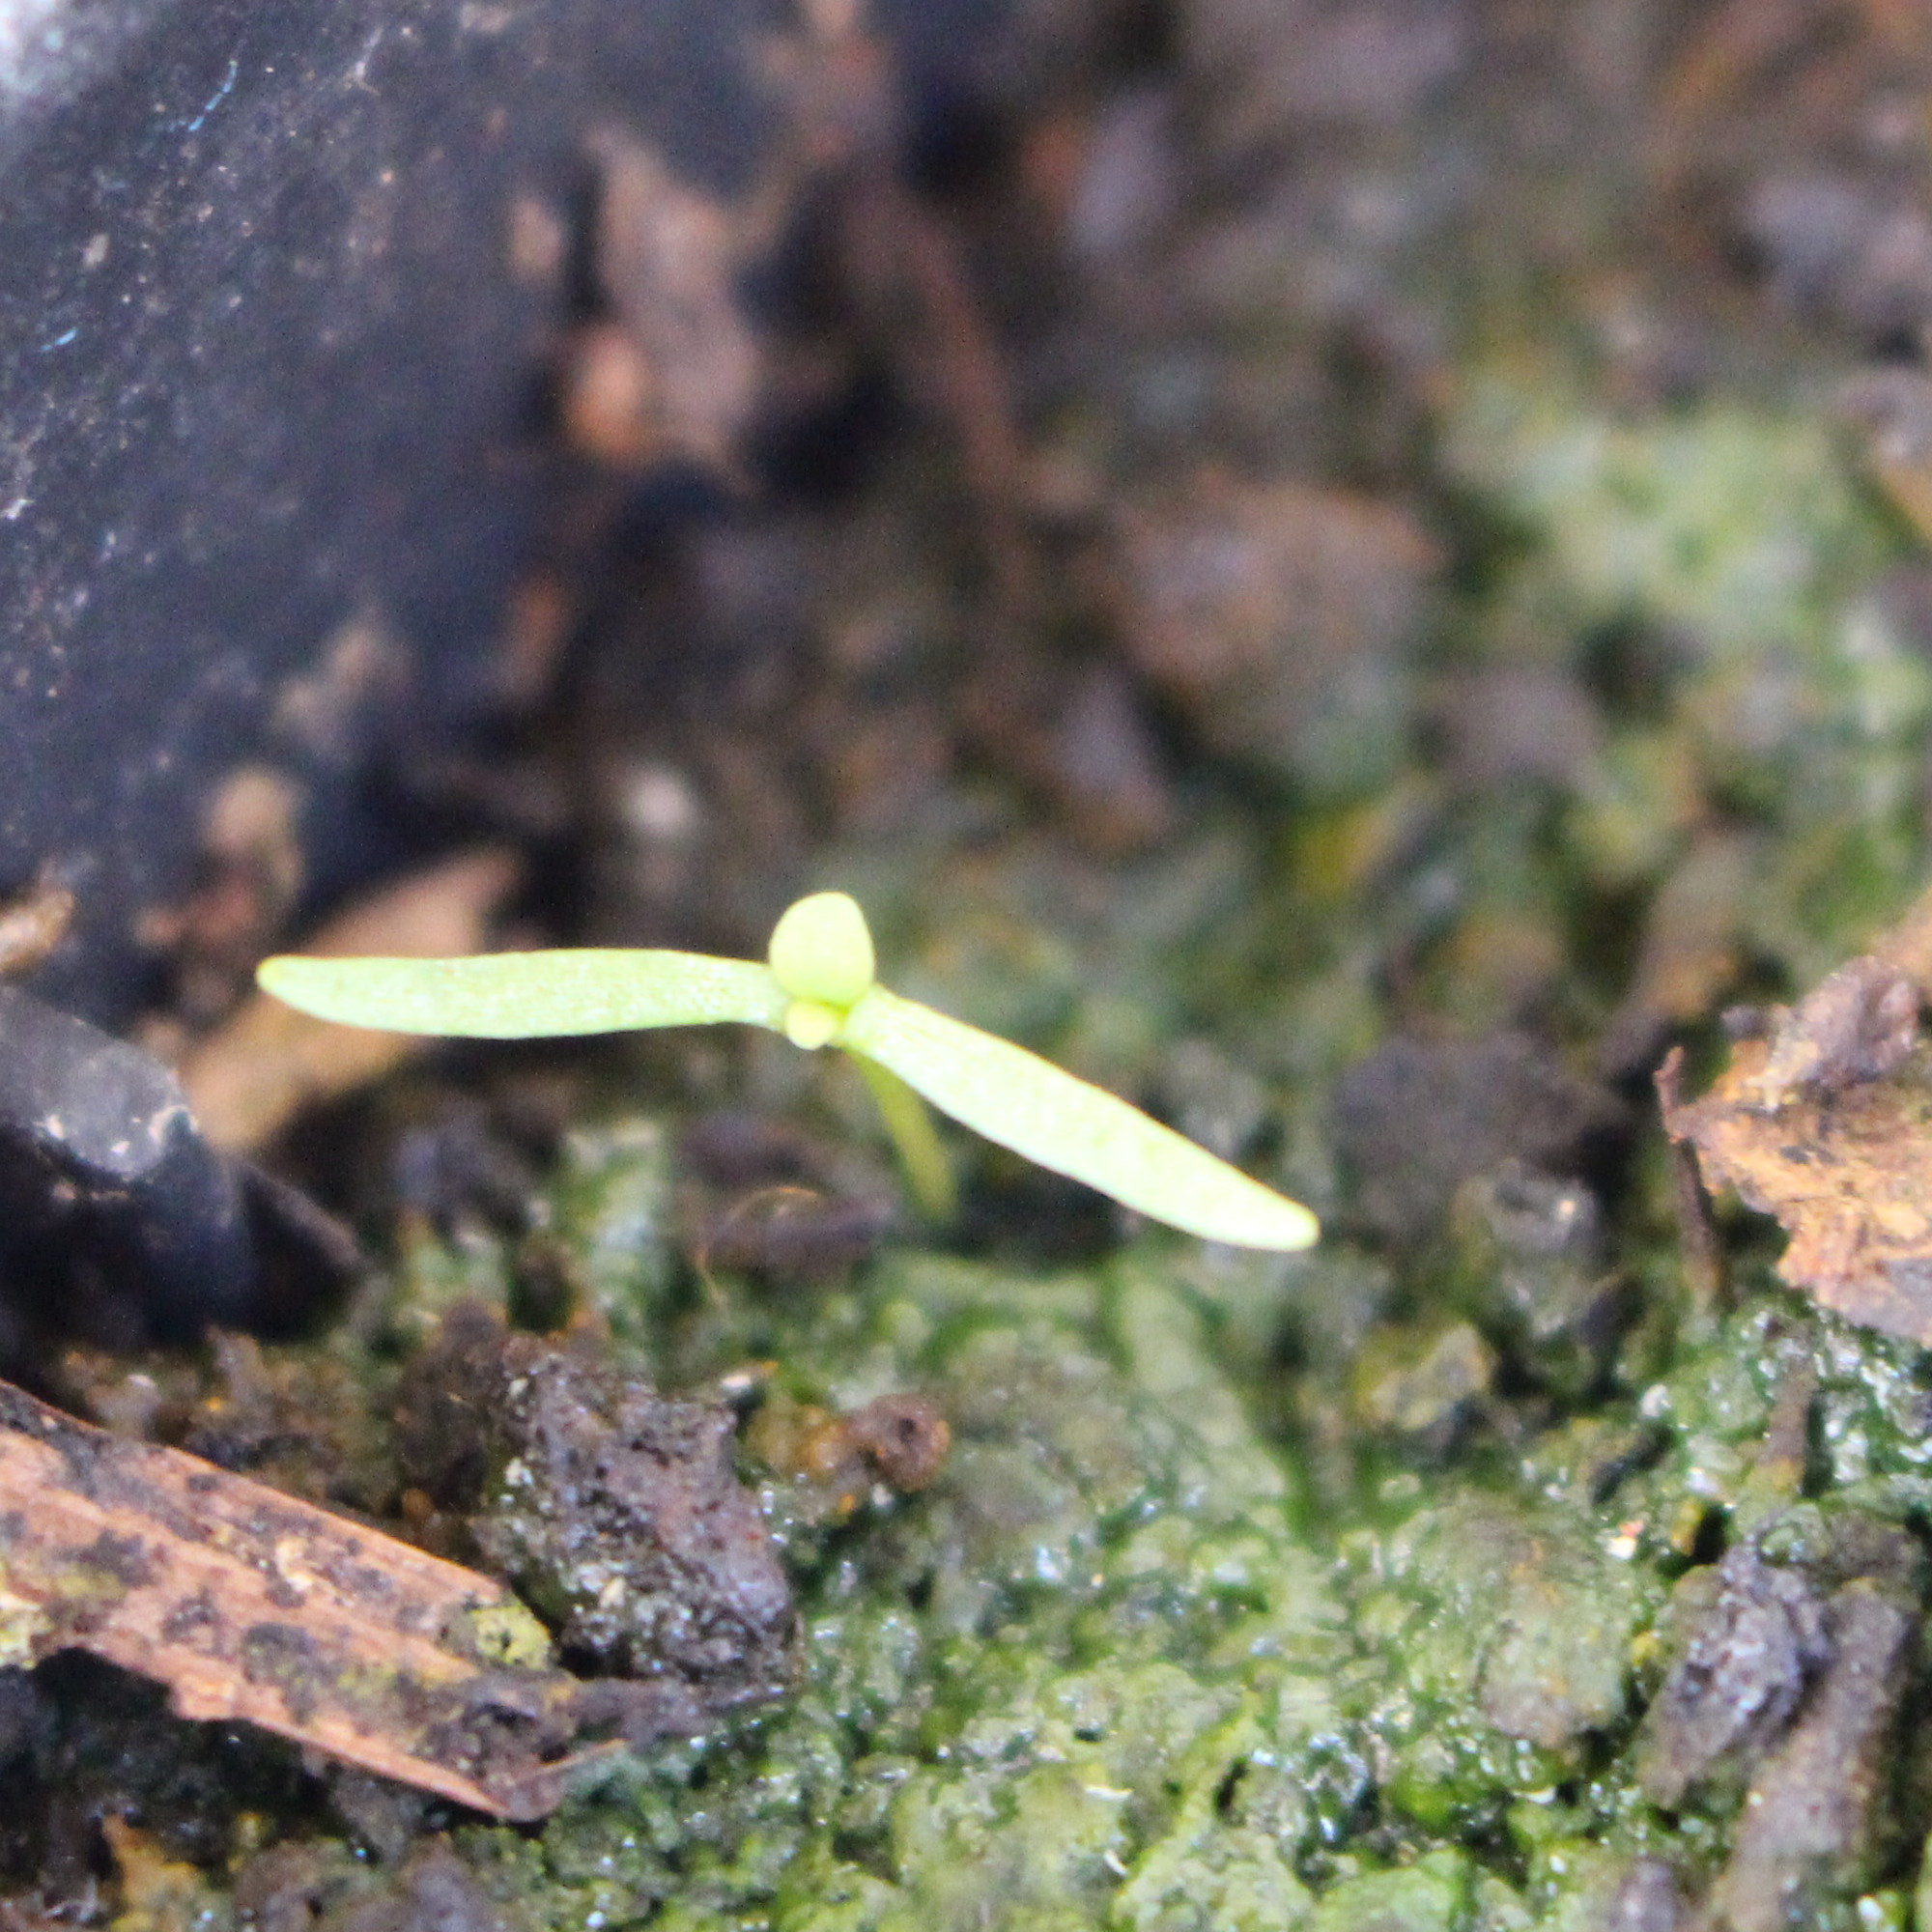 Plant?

Papaver rhoeas
